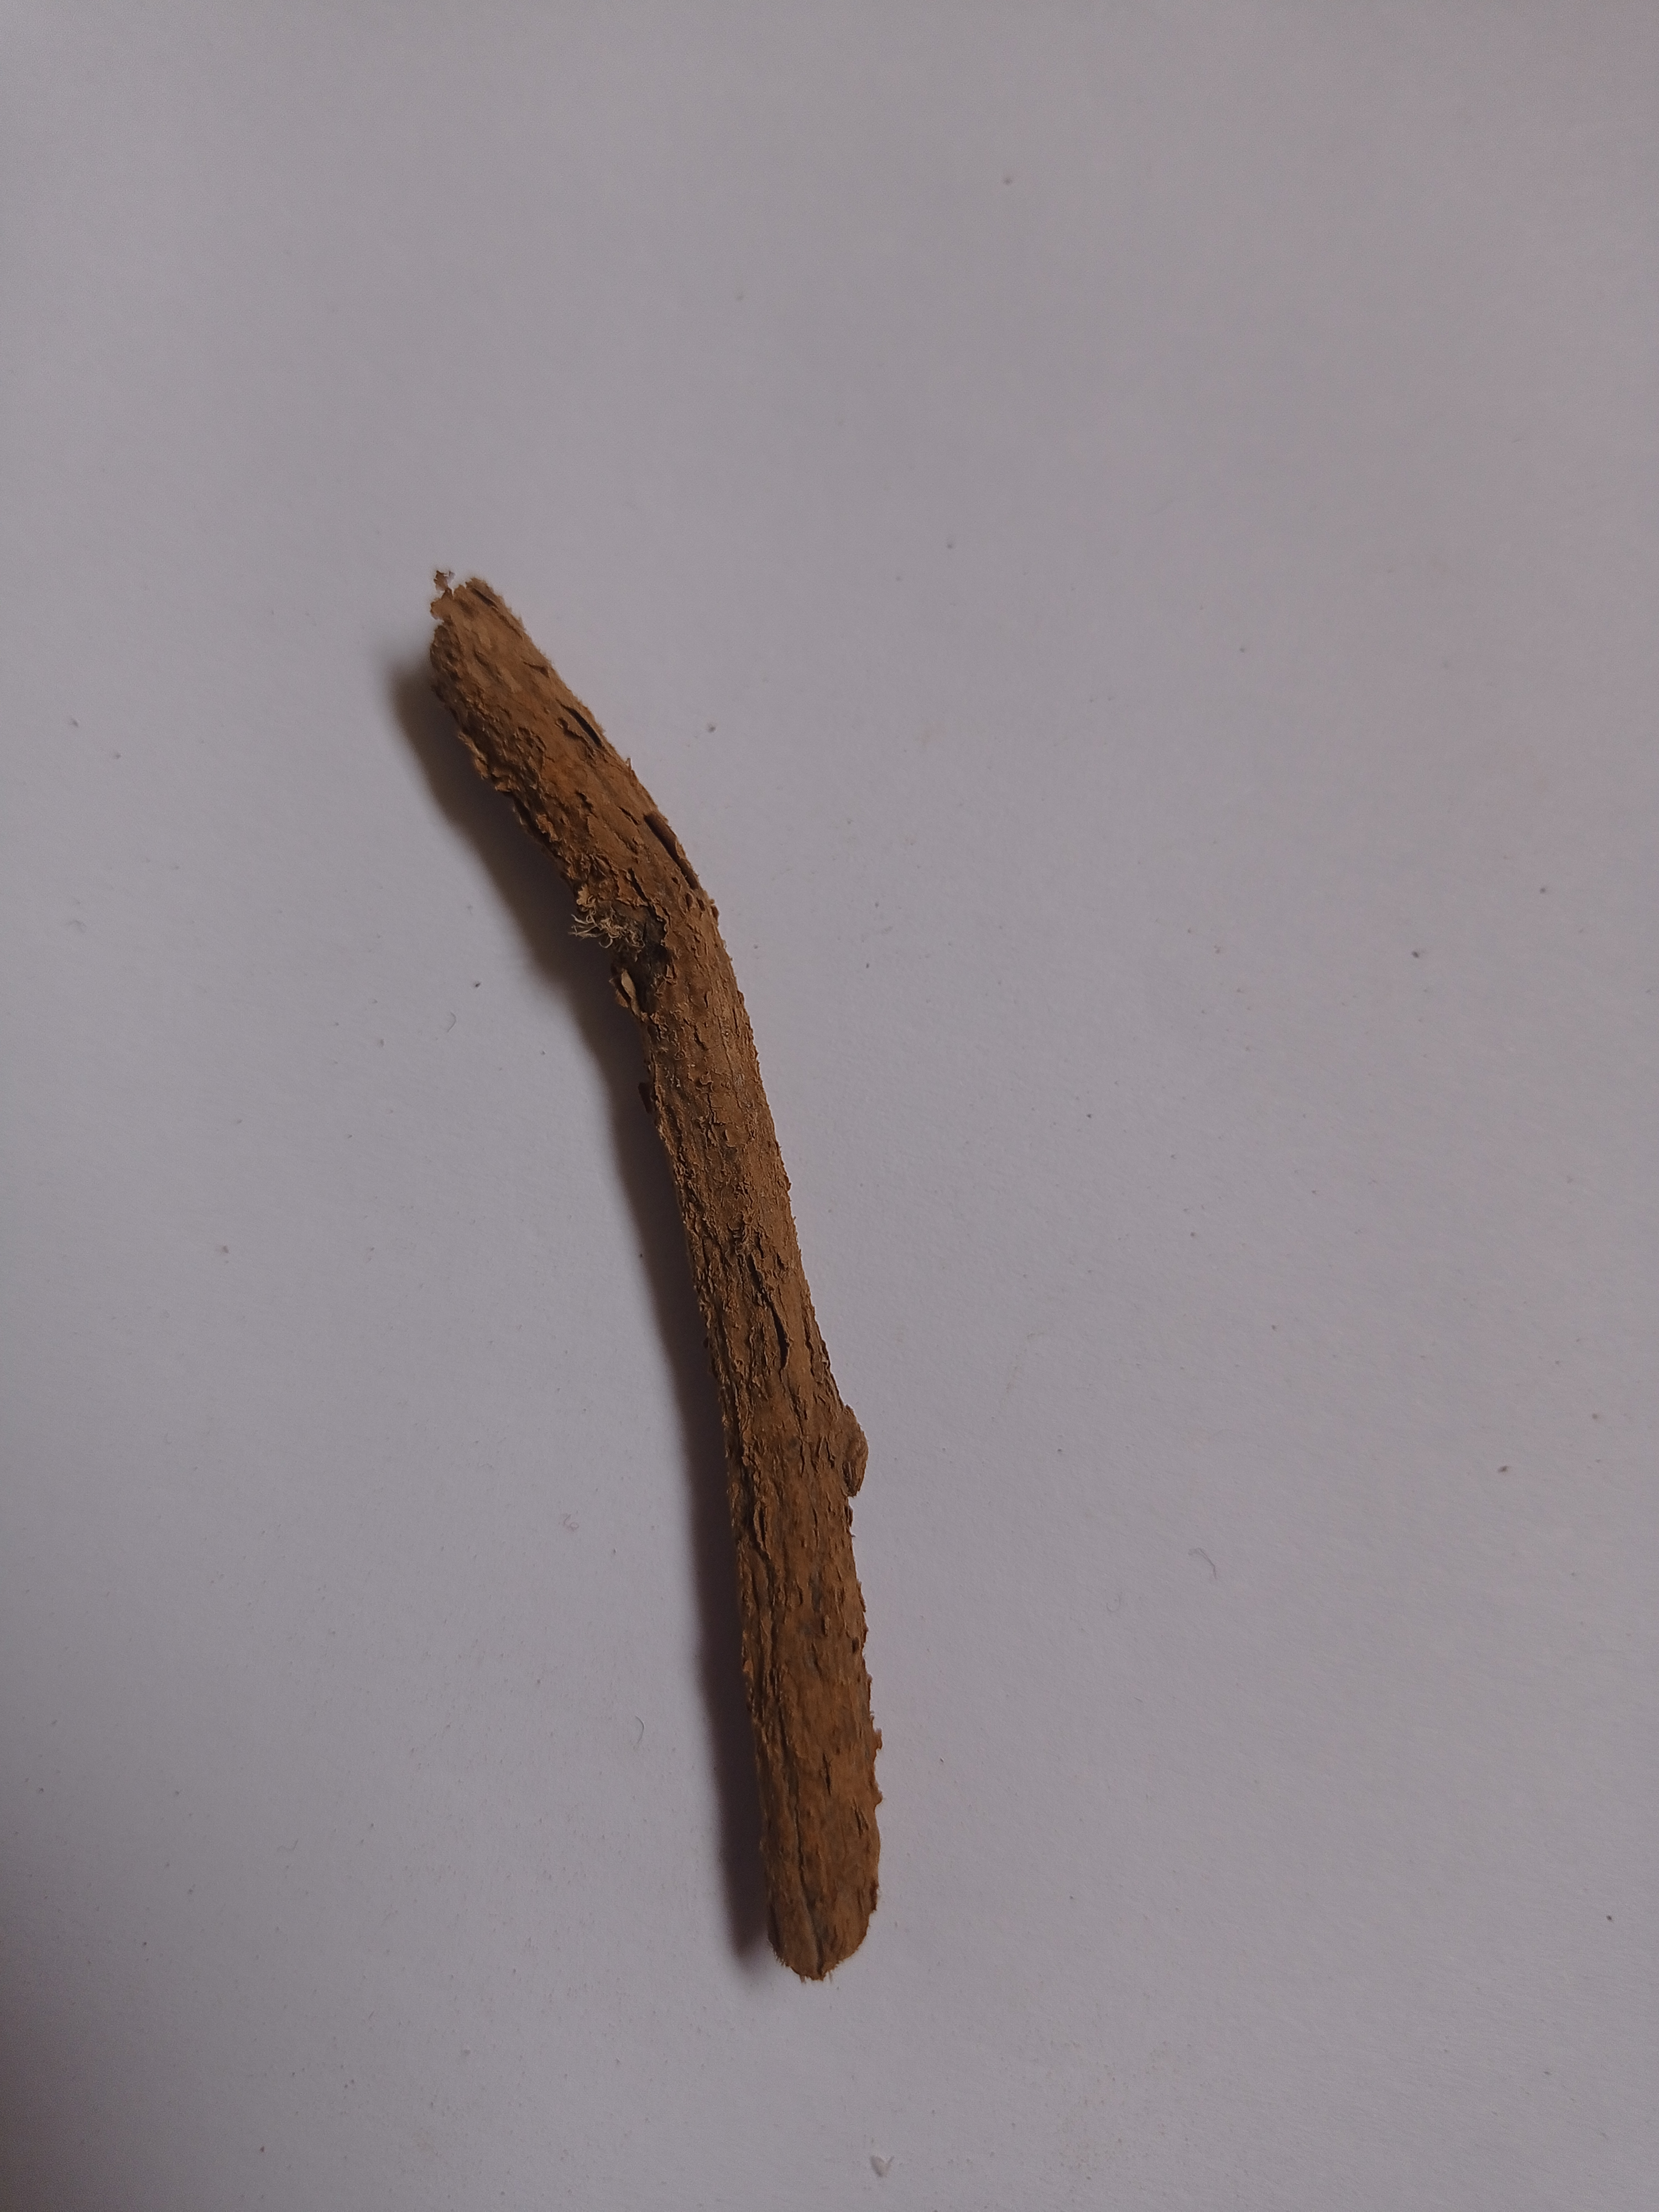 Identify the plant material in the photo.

jesthamadh
